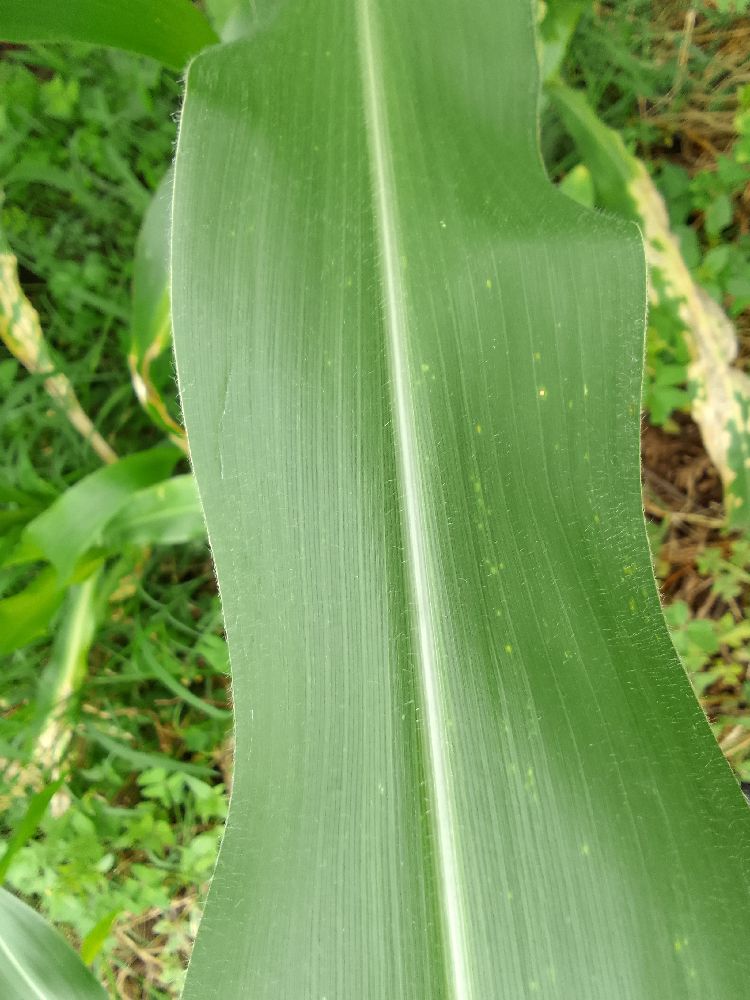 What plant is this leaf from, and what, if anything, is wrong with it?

maize, healthy
